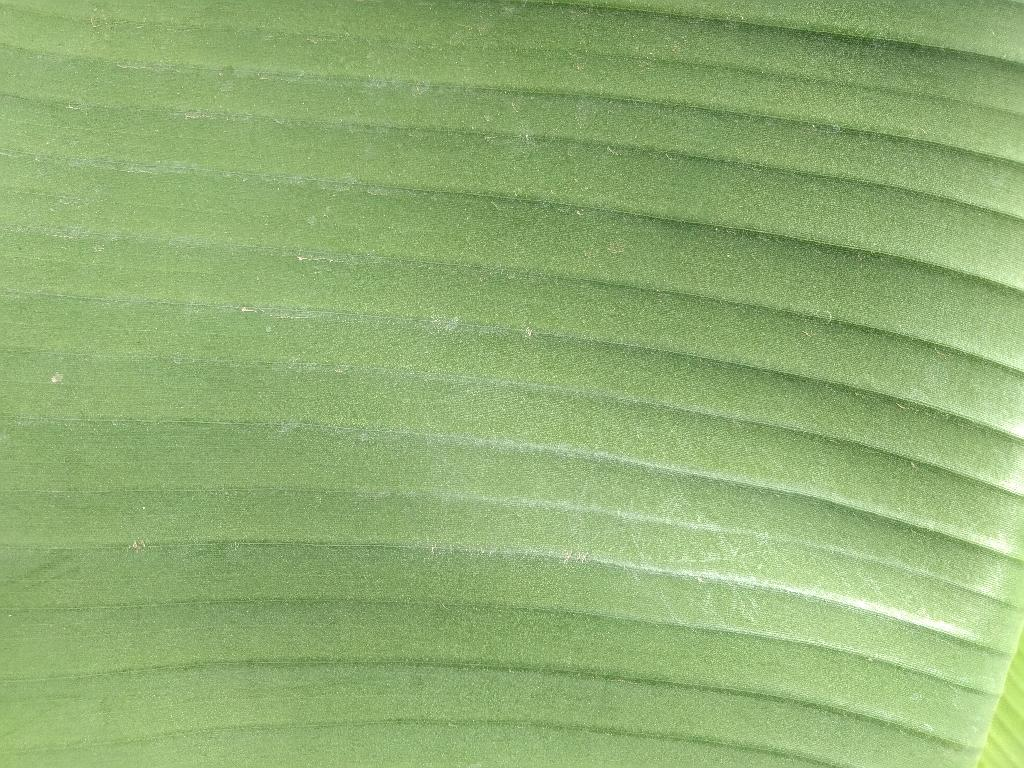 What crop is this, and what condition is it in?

banana, healthy
